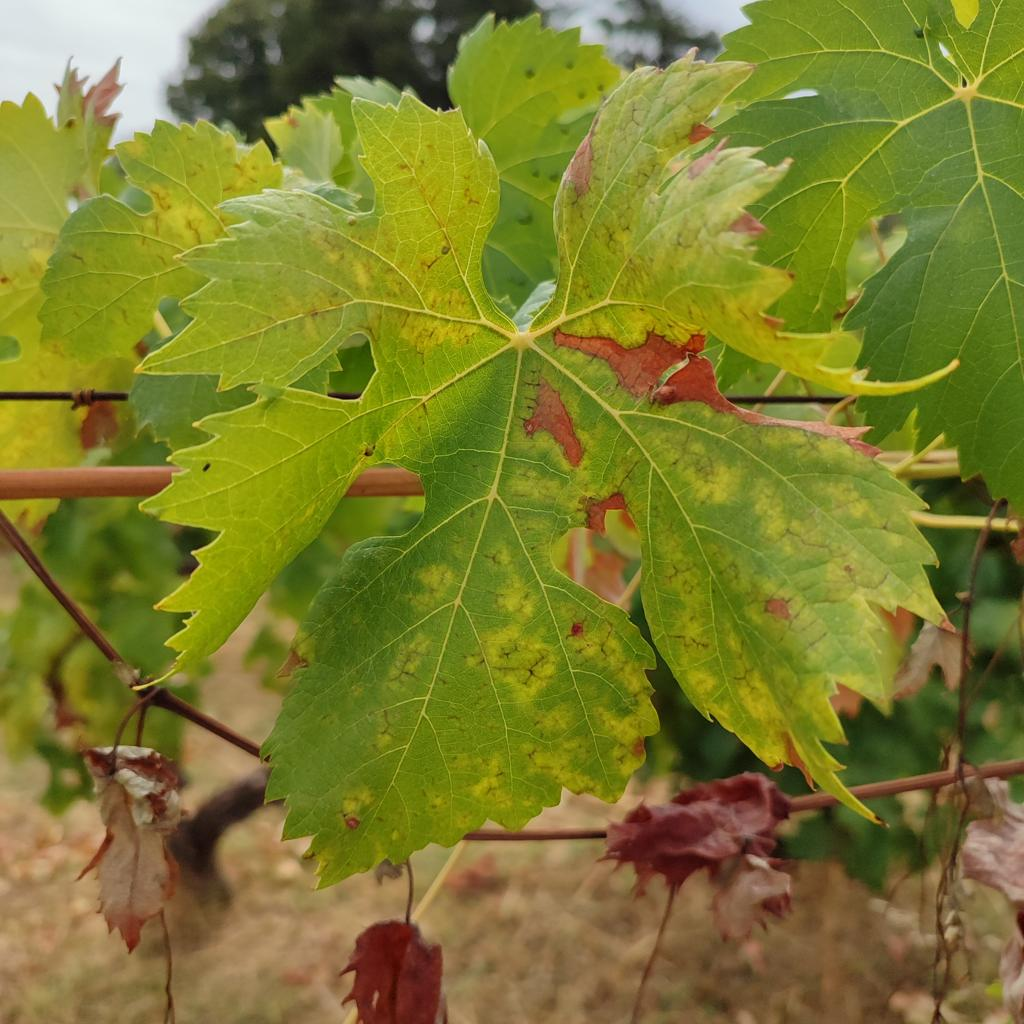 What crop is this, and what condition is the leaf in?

grapevine, esca complex
